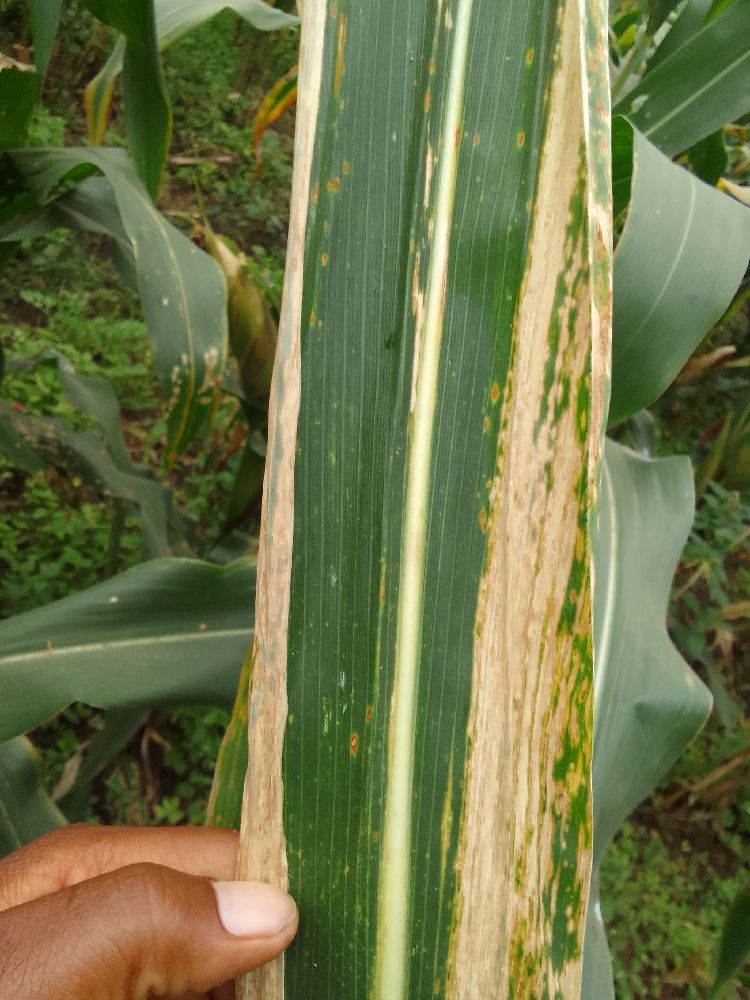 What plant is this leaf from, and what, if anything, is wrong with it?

maize, maize lethal necrosis
